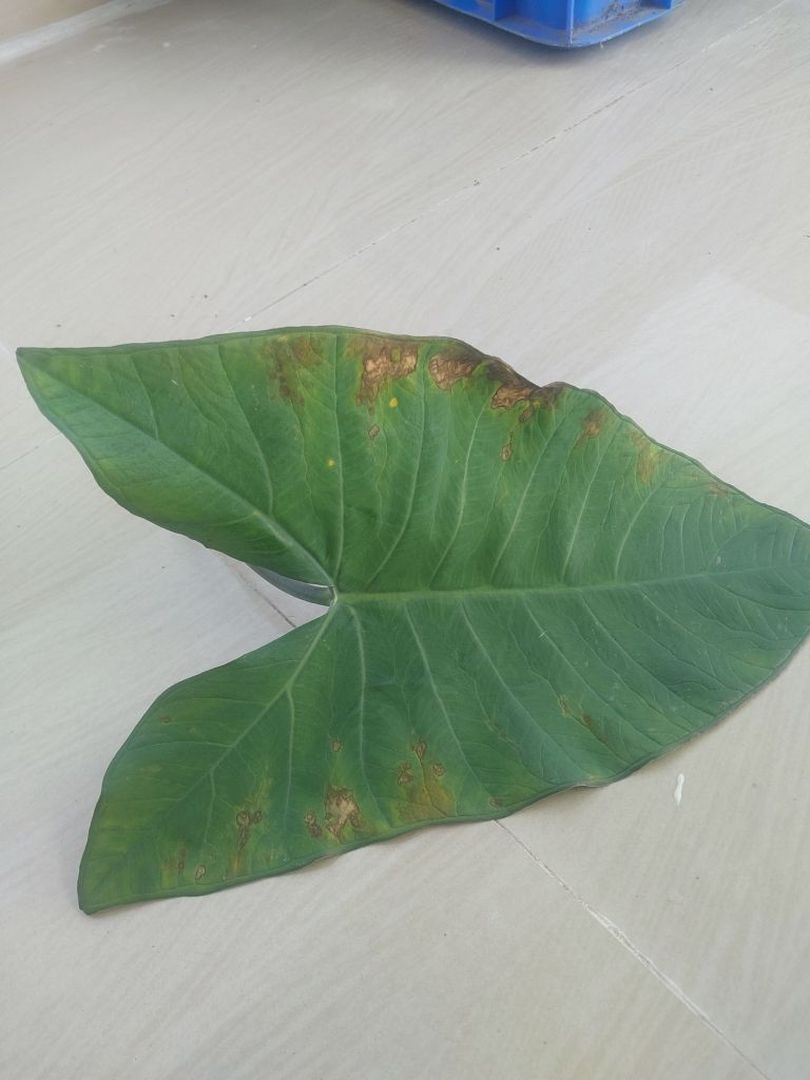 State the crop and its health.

taro, leaf blight
